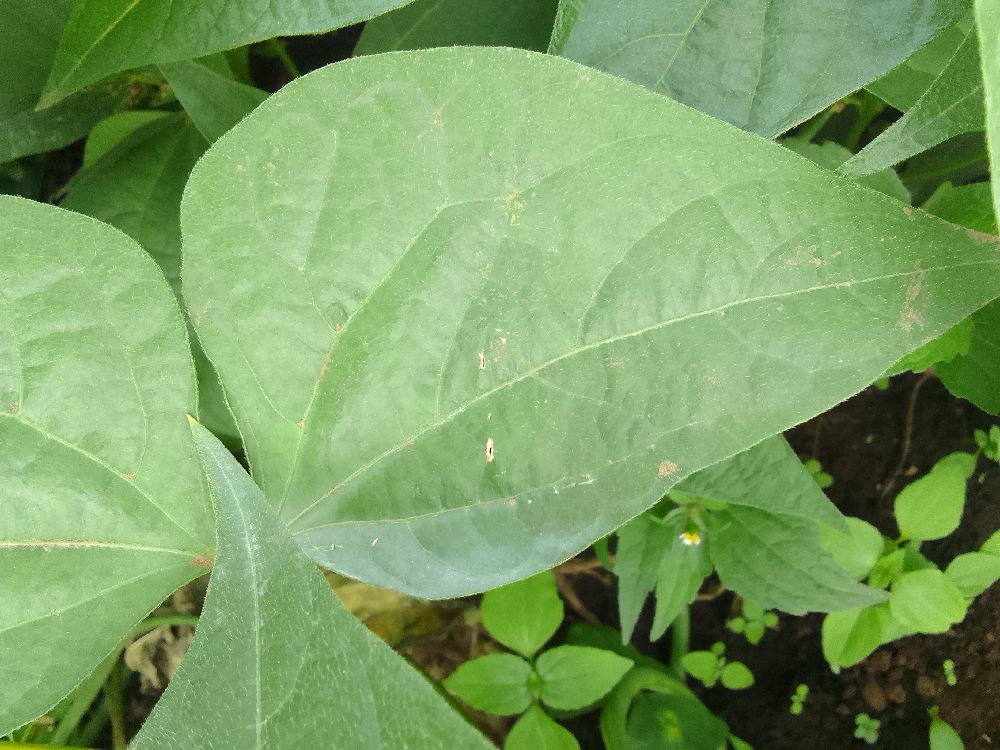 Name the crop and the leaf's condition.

common bean, healthy
